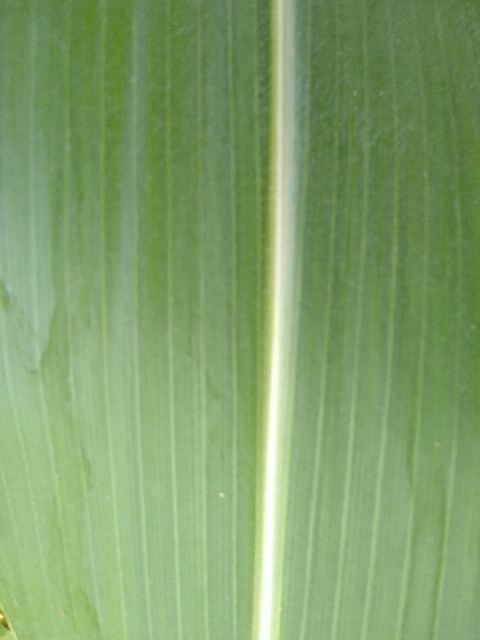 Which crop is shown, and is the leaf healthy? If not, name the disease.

maize, healthy
